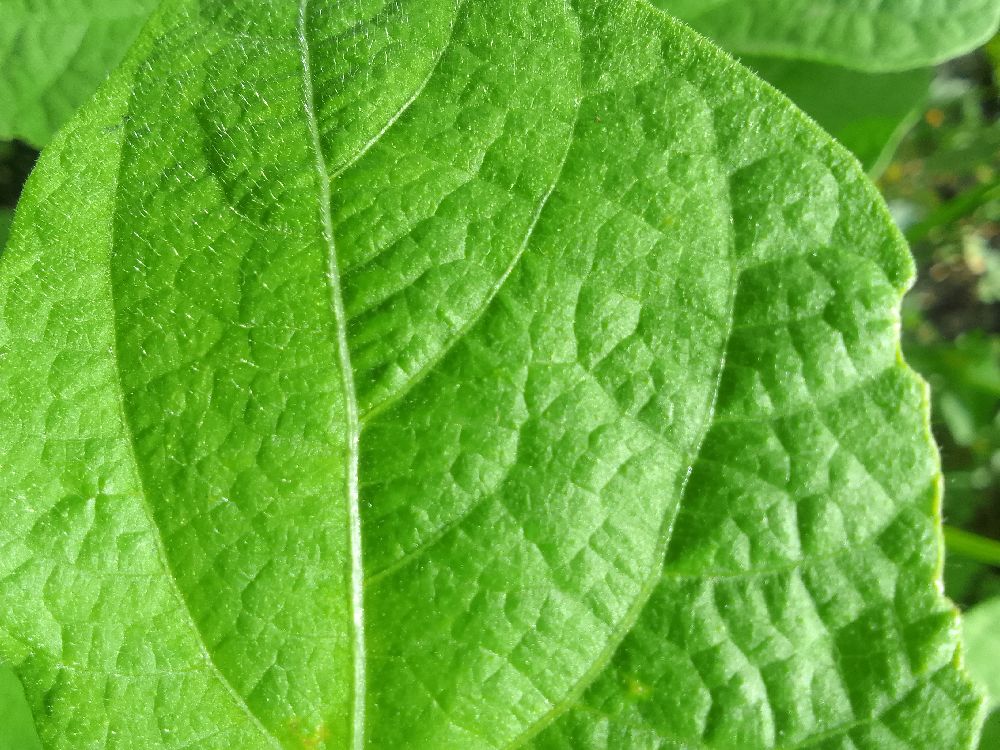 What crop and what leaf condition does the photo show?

common bean, healthy
